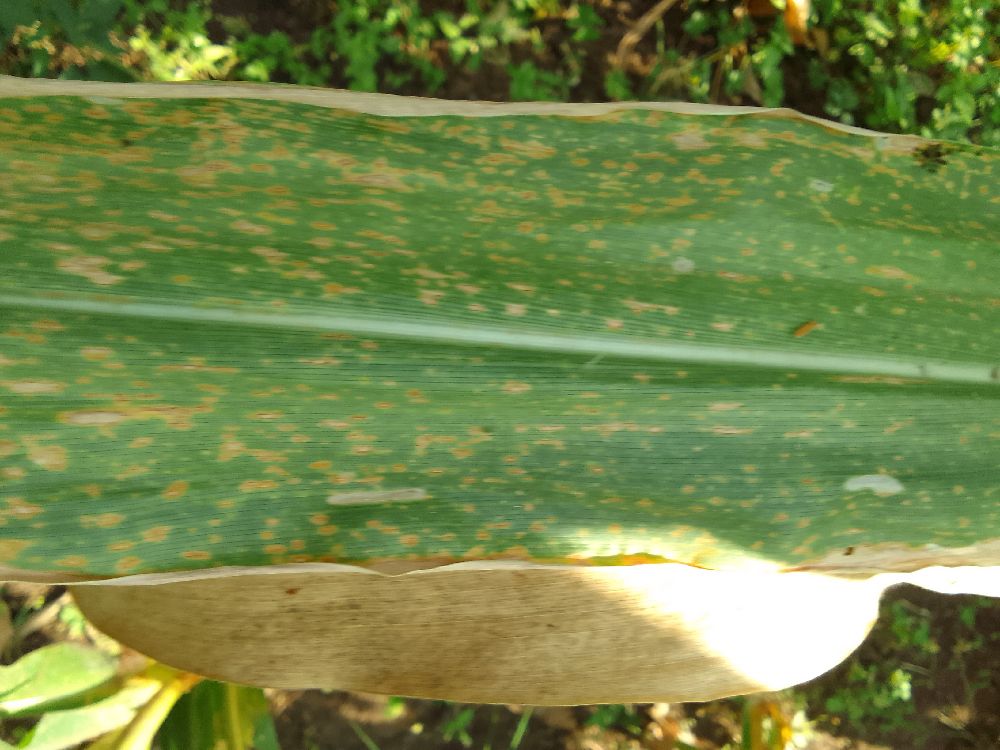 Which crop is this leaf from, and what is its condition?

maize, maize lethal necrosis
